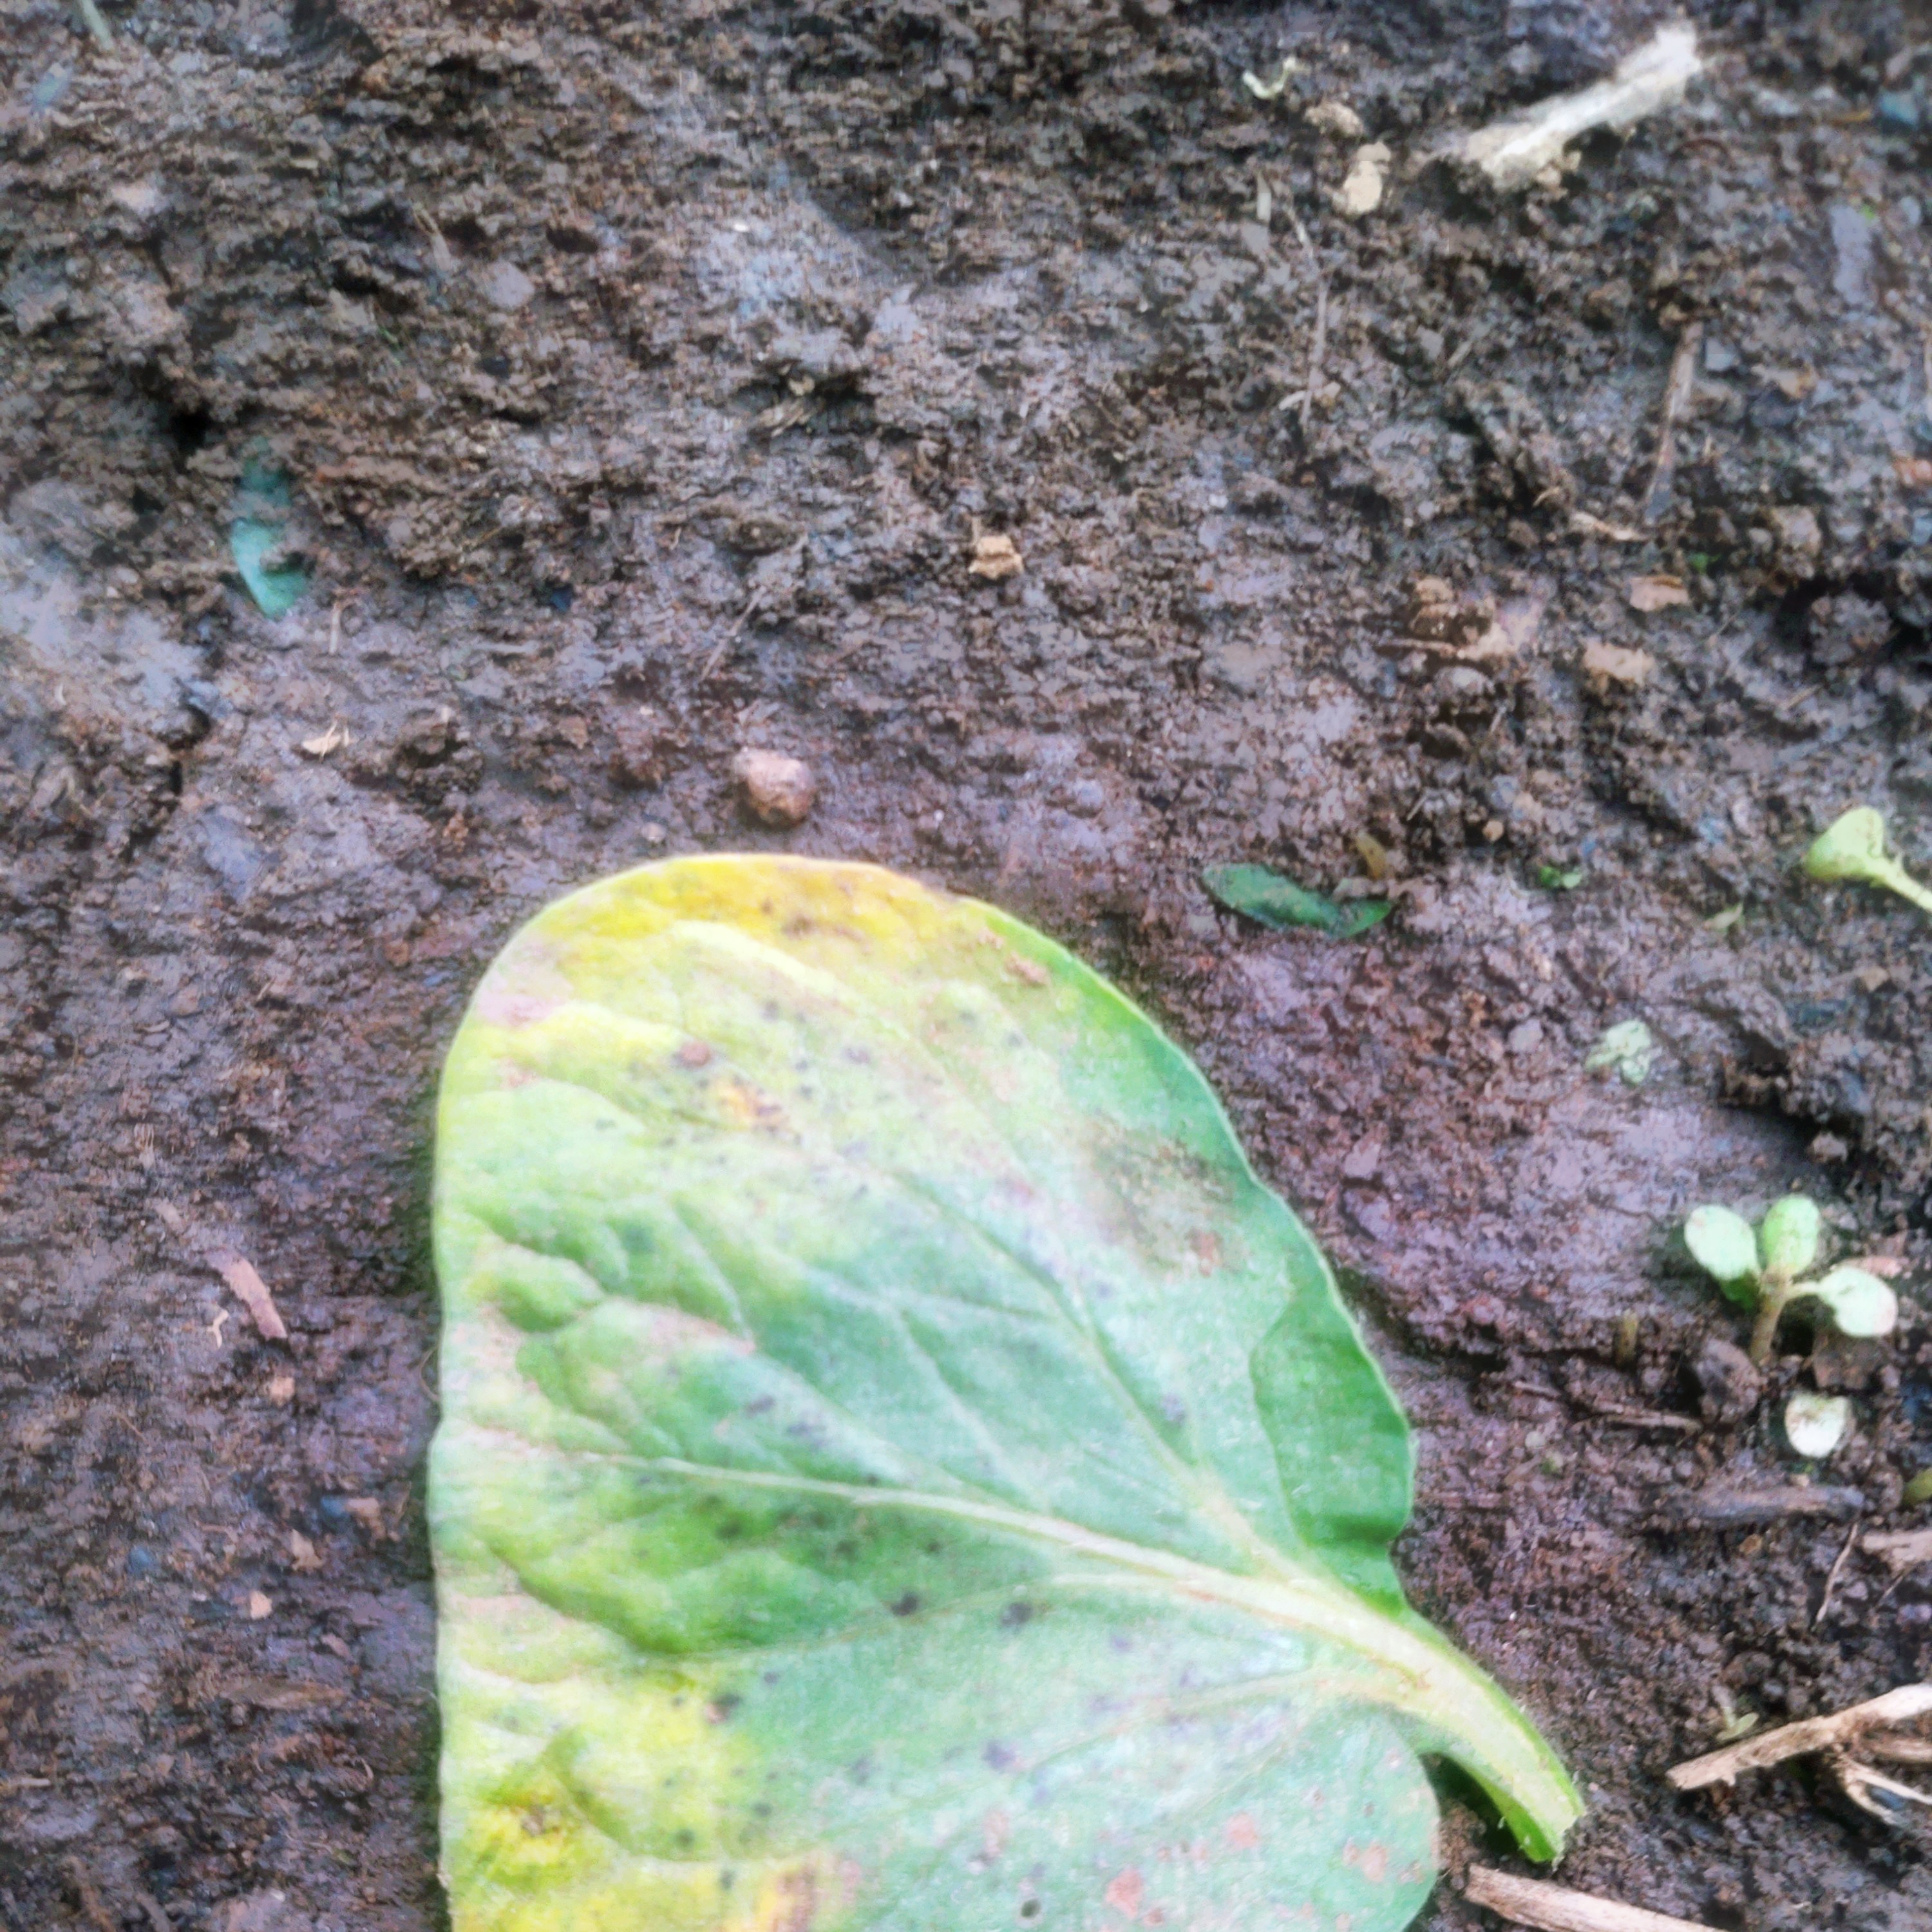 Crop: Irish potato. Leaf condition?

late blight
